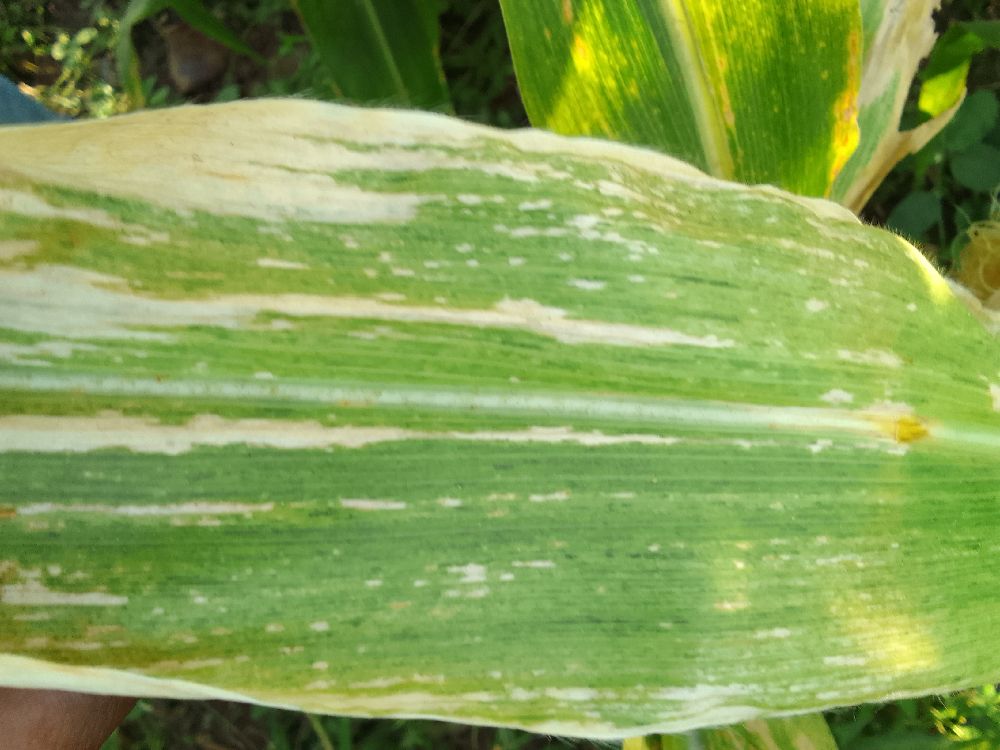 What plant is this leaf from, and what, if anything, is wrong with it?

maize, maize lethal necrosis
